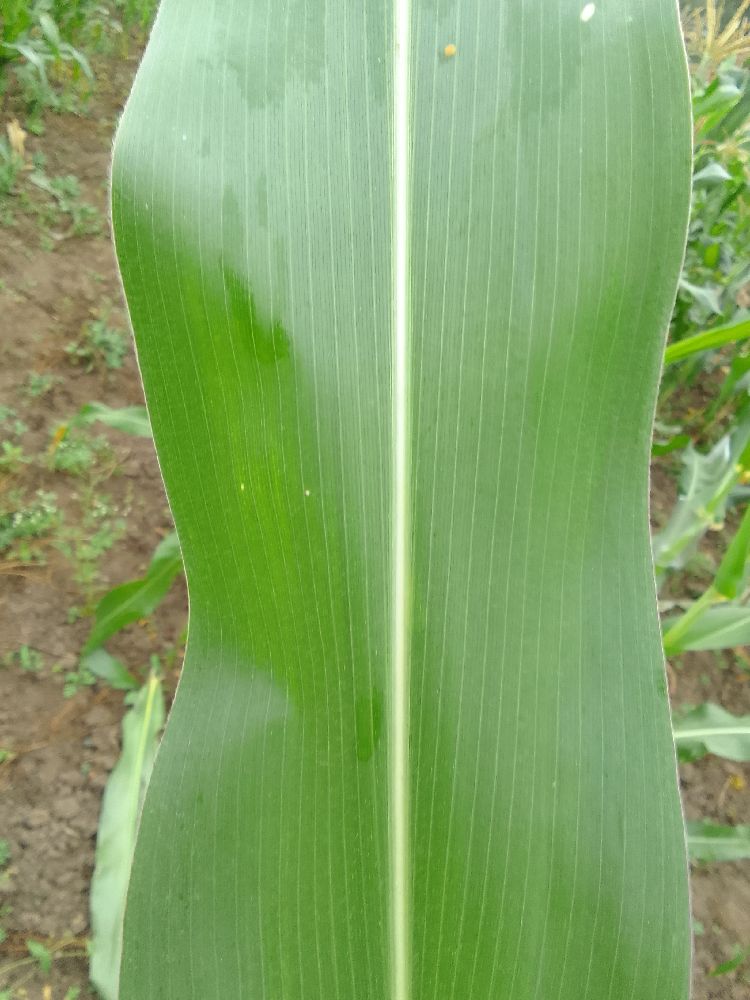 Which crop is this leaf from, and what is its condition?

maize, healthy
